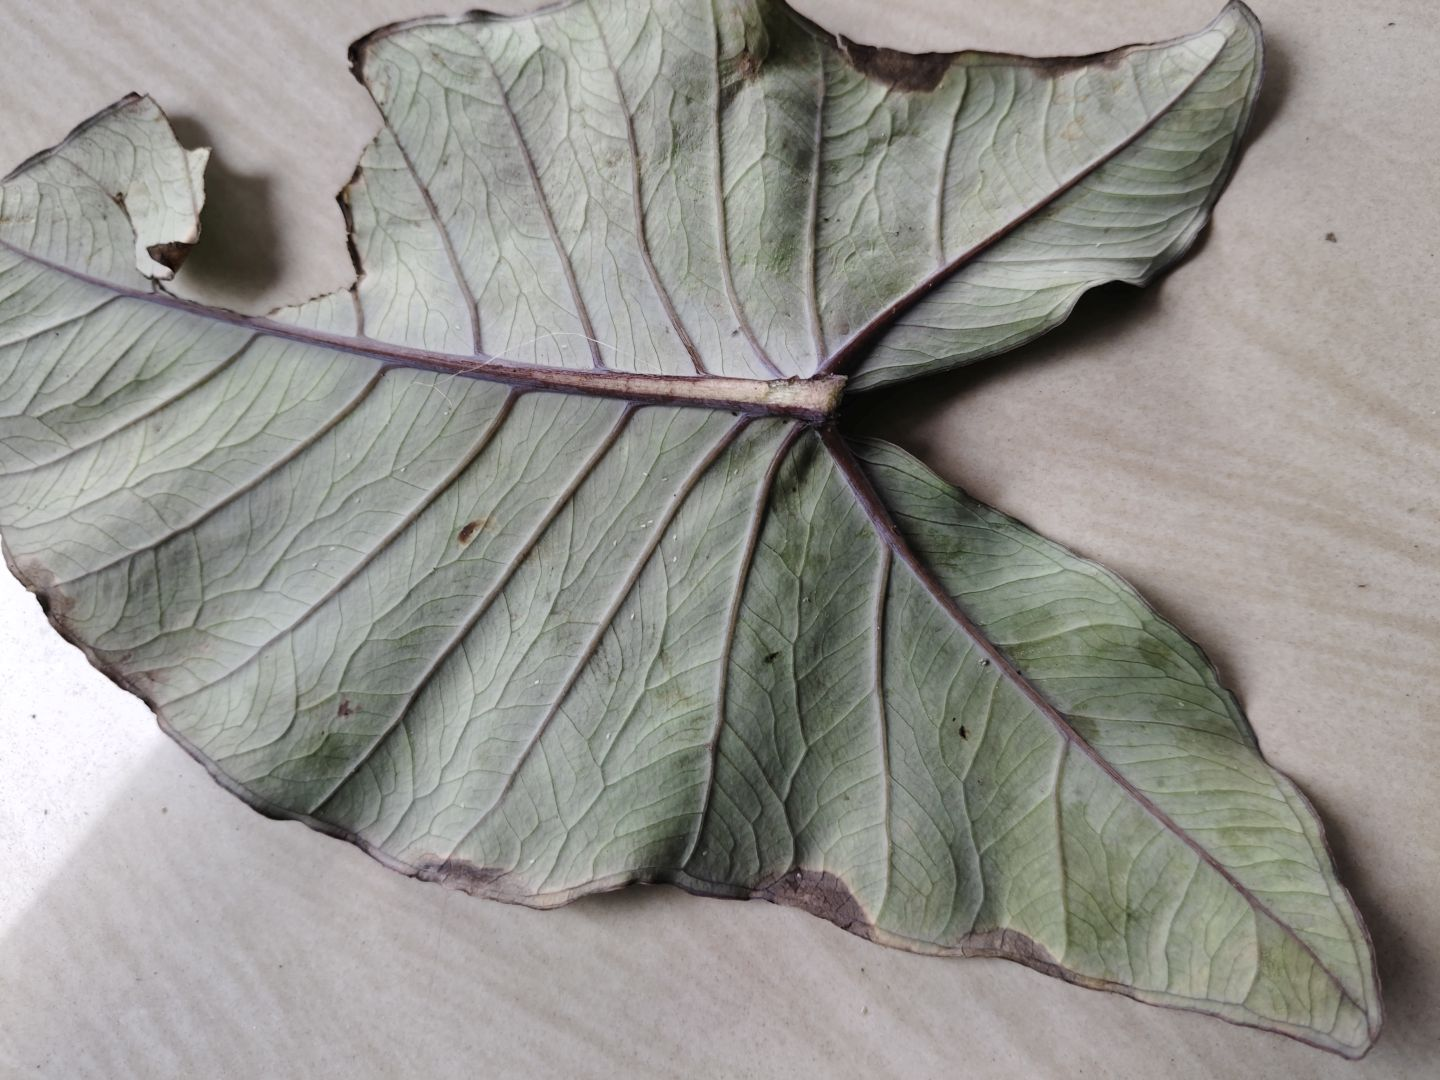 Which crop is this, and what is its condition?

taro, leaf blight
